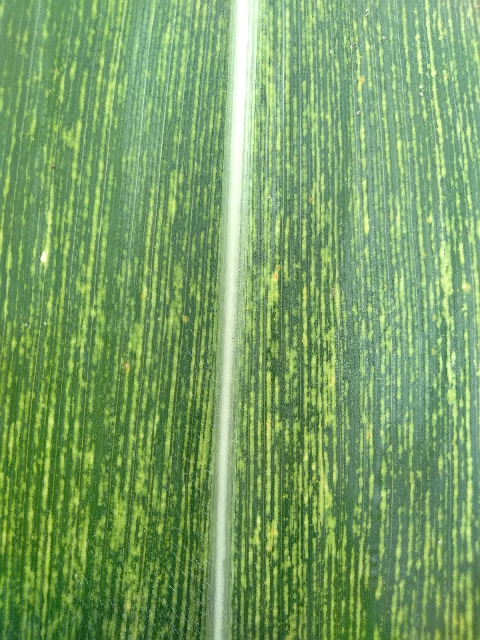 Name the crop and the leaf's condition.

maize, maize streak virus
